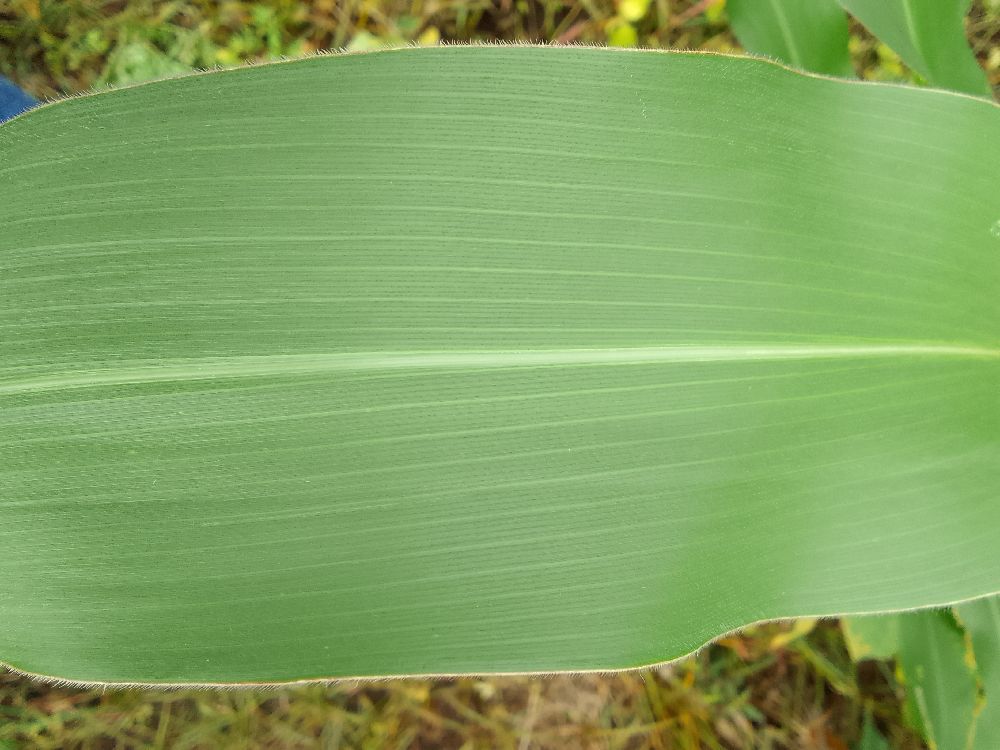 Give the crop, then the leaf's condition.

maize, healthy
